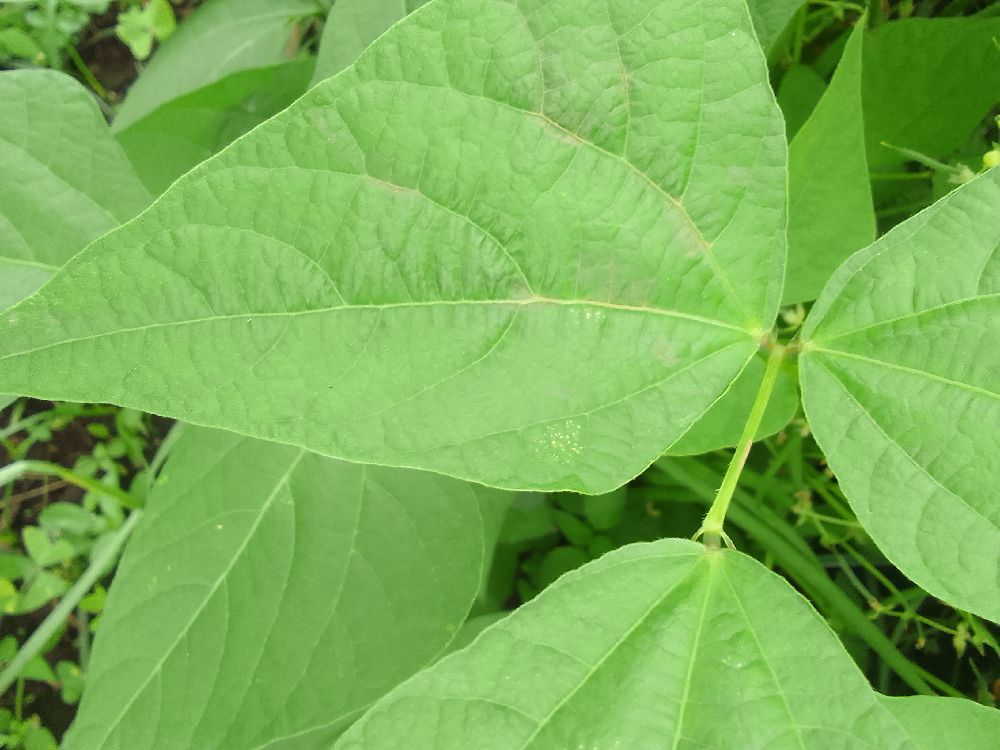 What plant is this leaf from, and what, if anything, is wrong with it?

common bean, healthy
